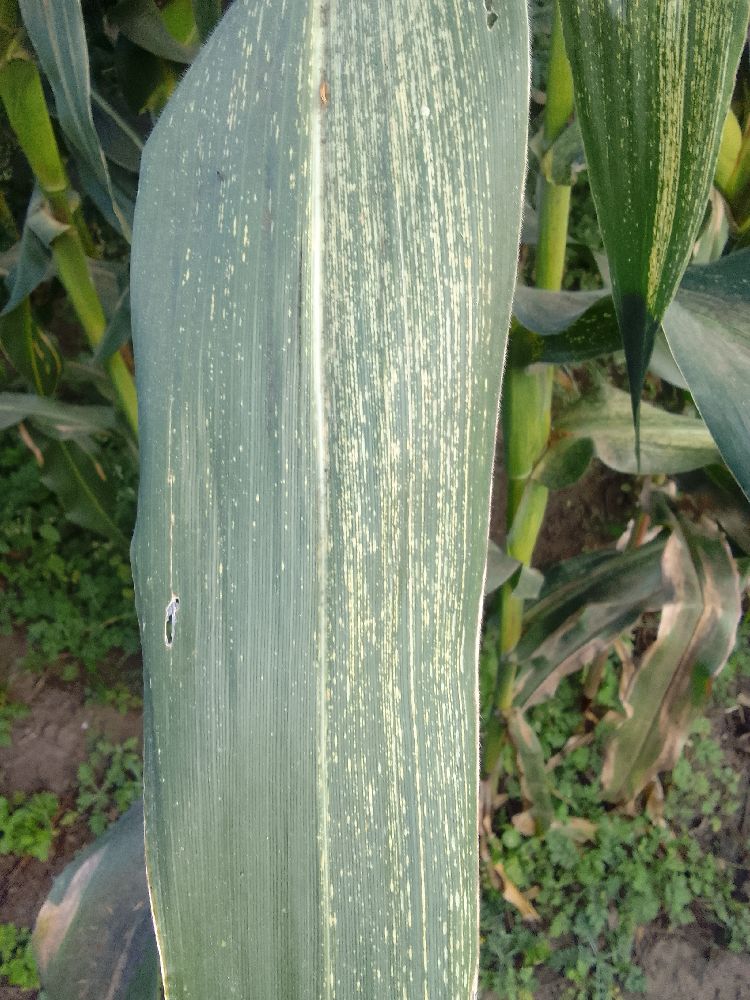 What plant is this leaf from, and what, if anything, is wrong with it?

maize, healthy
